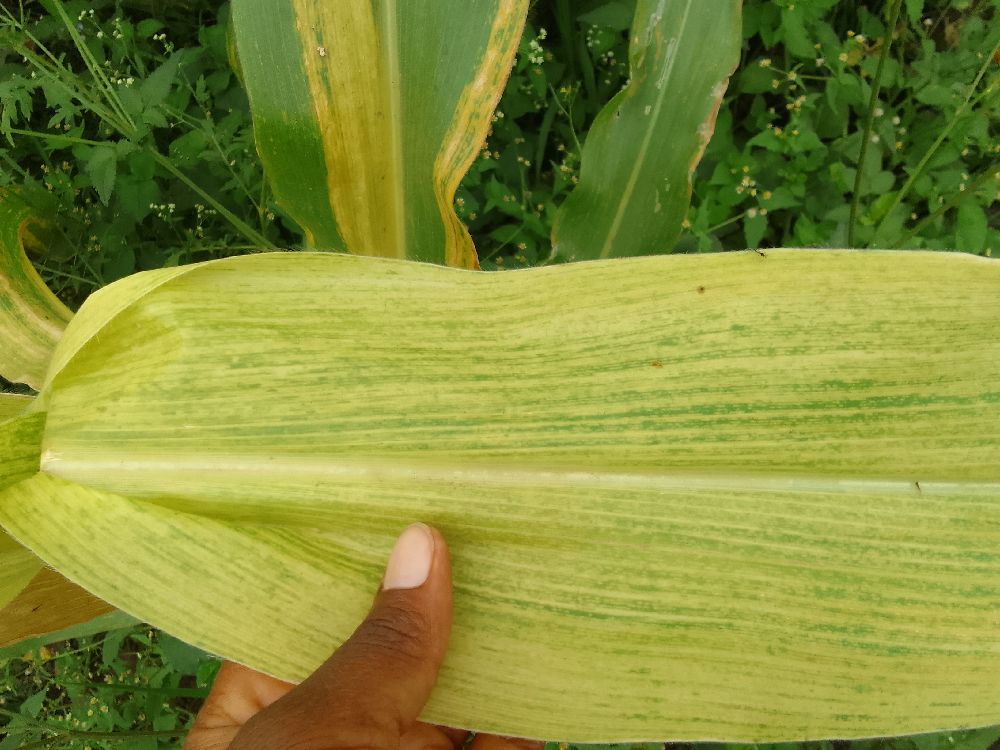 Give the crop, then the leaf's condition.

maize, maize lethal necrosis
